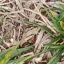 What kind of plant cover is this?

grass
